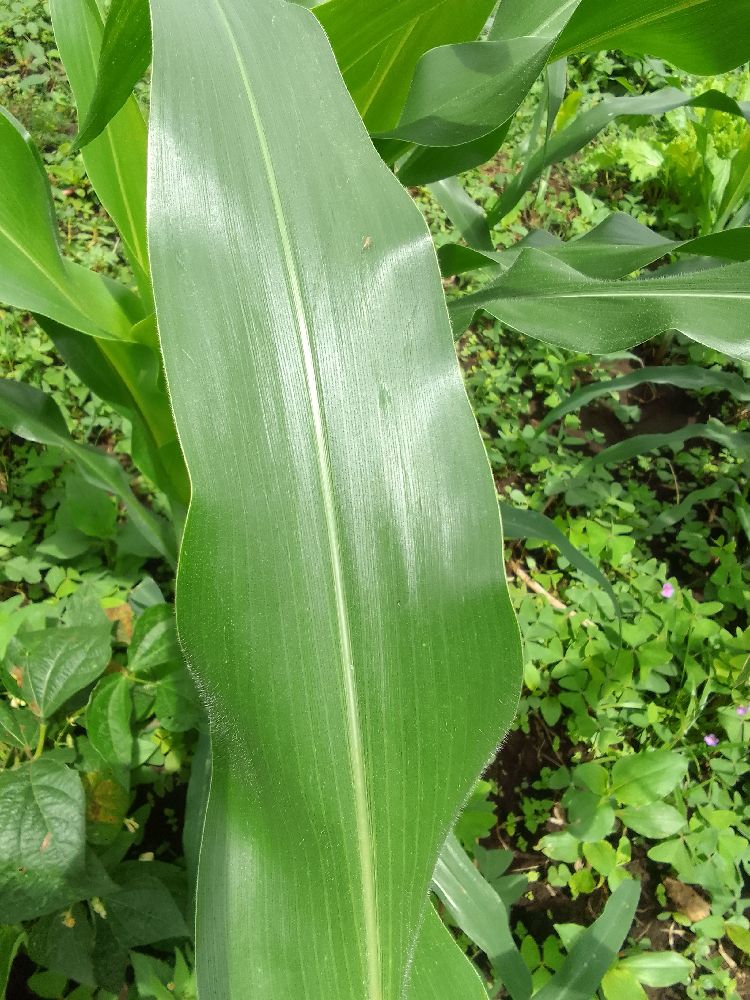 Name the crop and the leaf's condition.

maize, healthy
